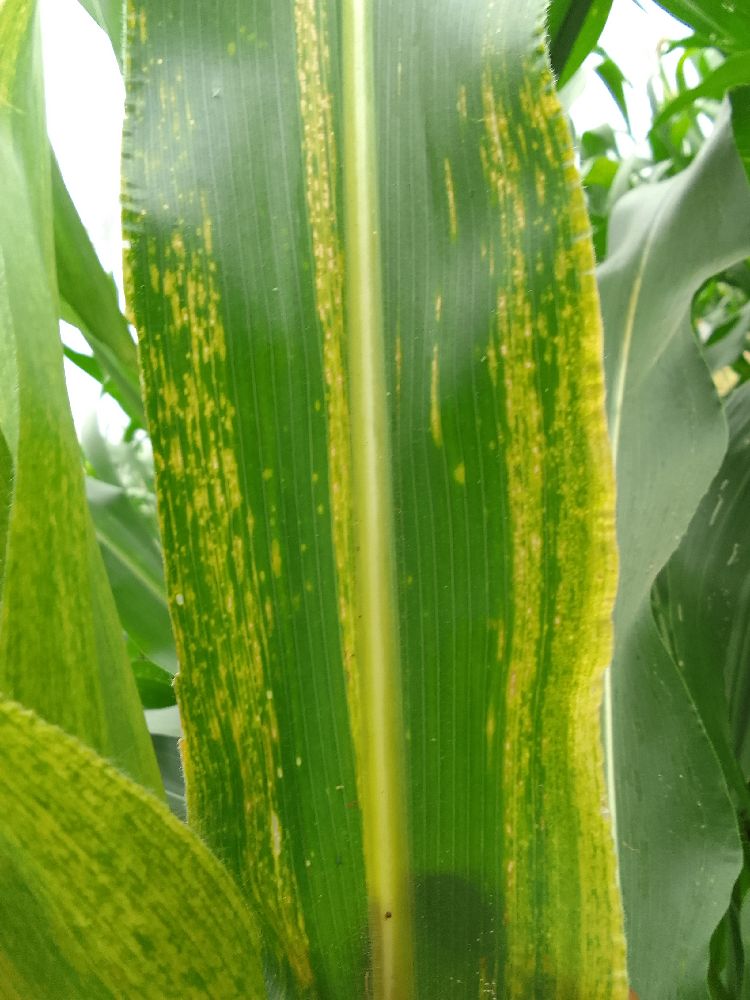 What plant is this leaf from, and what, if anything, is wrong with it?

maize, maize lethal necrosis
